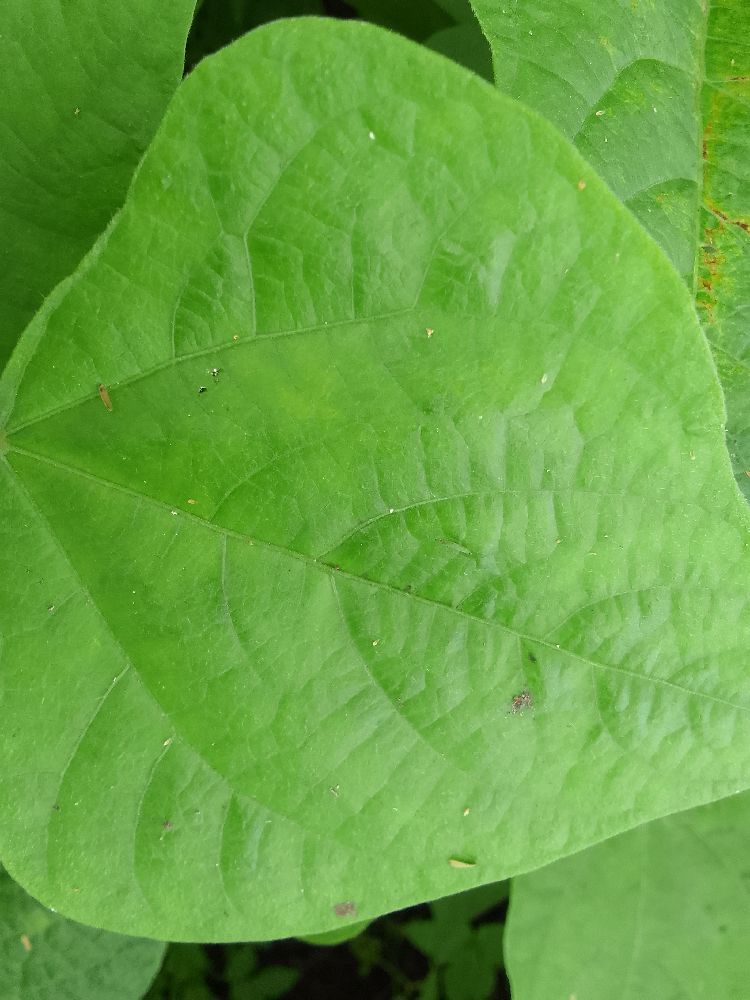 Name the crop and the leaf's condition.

common bean, healthy
